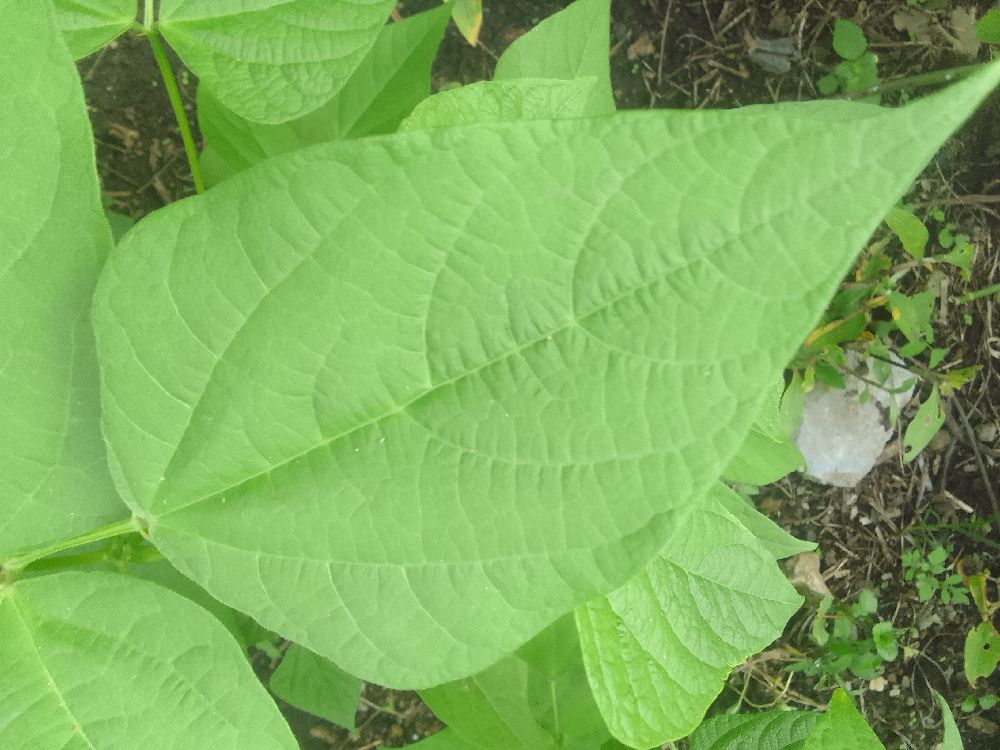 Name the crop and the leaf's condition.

common bean, healthy
